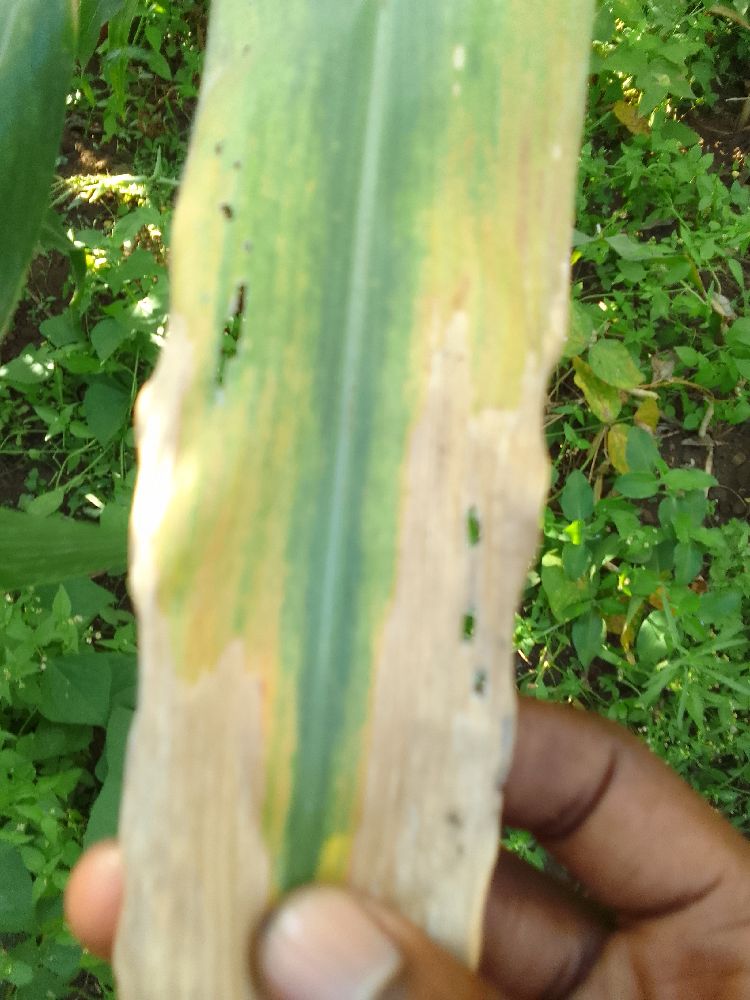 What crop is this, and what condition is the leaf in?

maize, maize lethal necrosis
